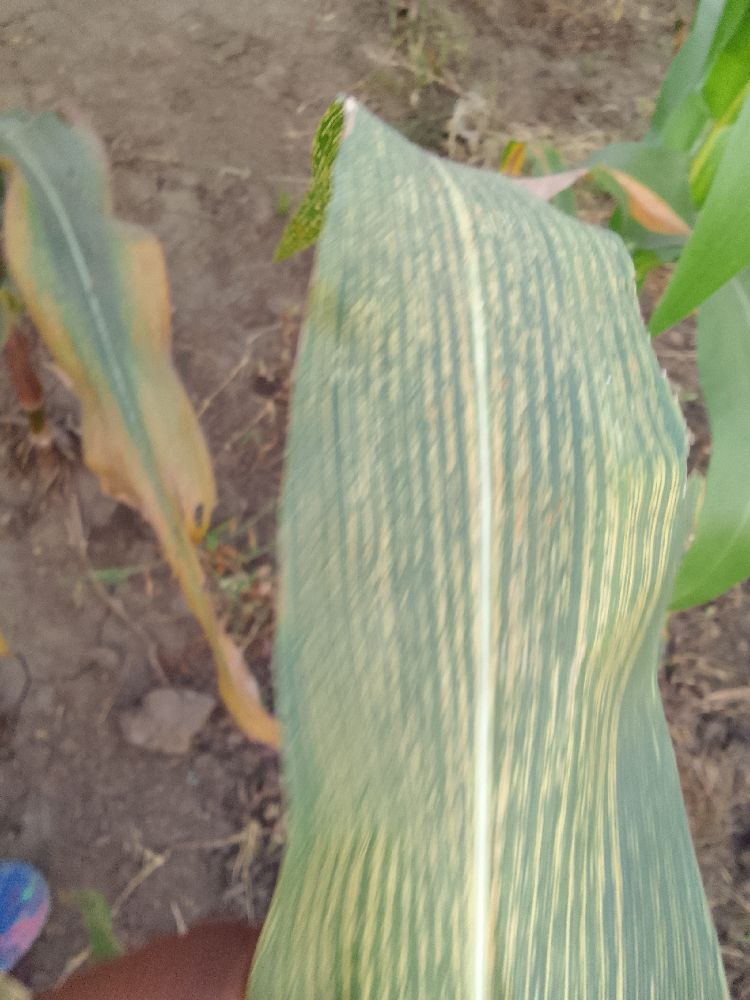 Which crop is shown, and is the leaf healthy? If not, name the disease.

maize, maize streak virus
